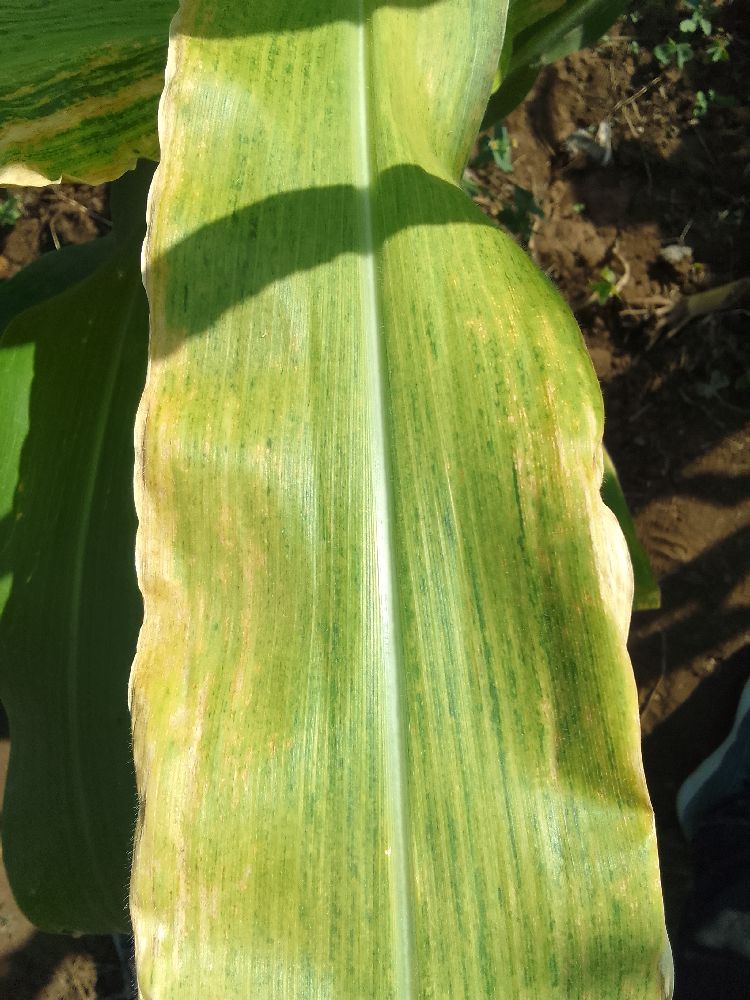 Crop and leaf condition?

maize, maize lethal necrosis
